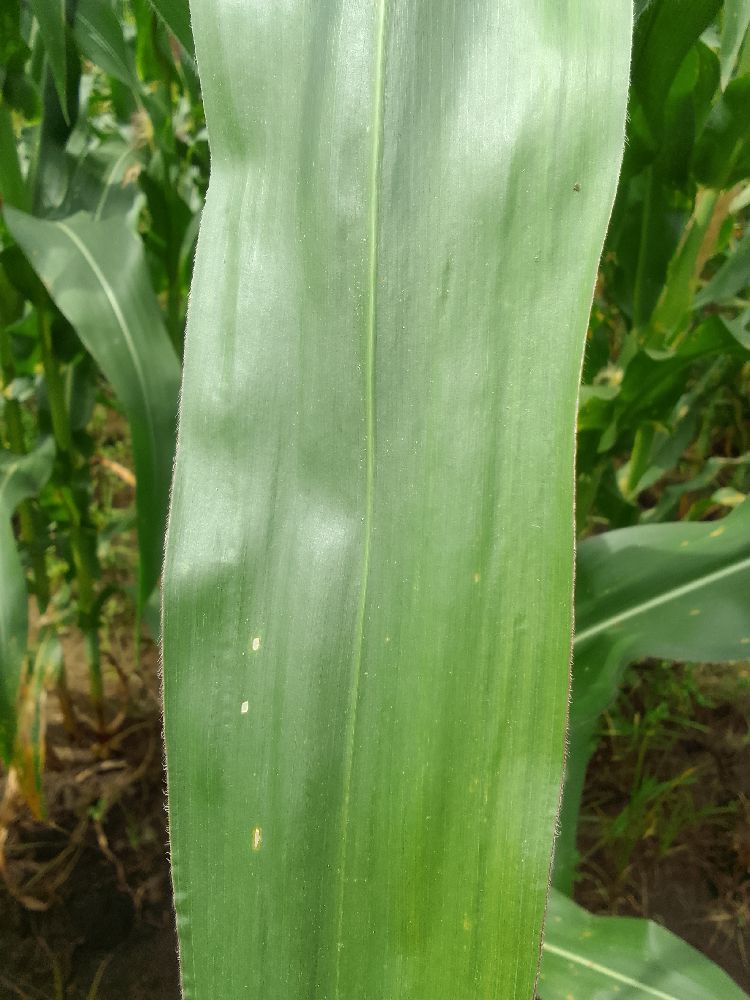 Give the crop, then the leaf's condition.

maize, healthy
